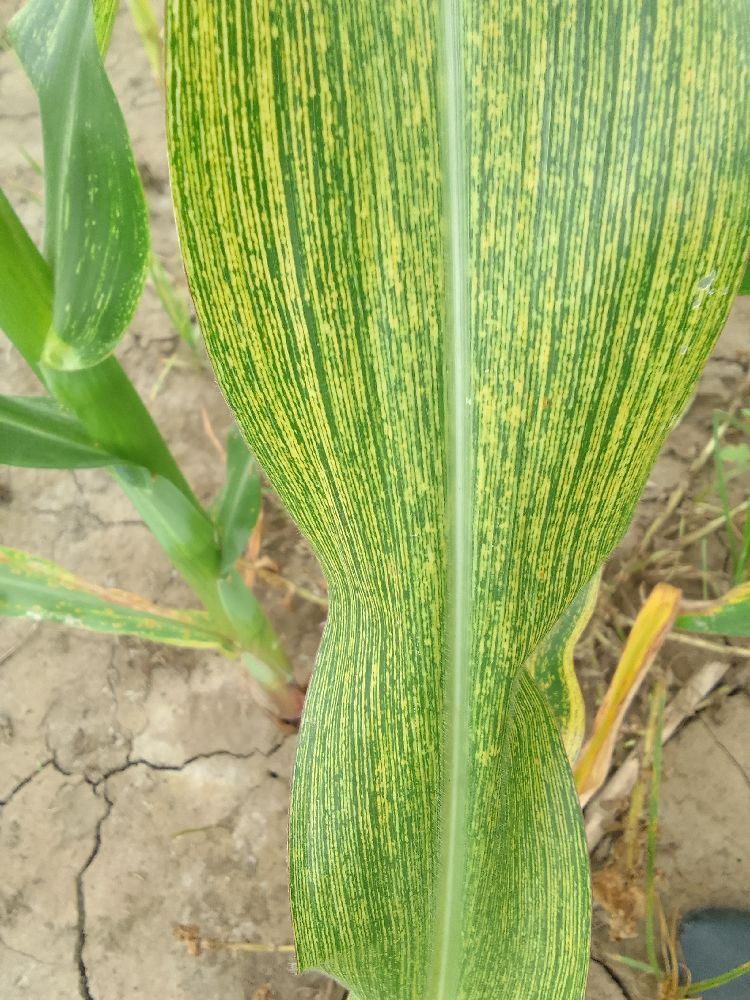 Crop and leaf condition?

maize, maize streak virus
